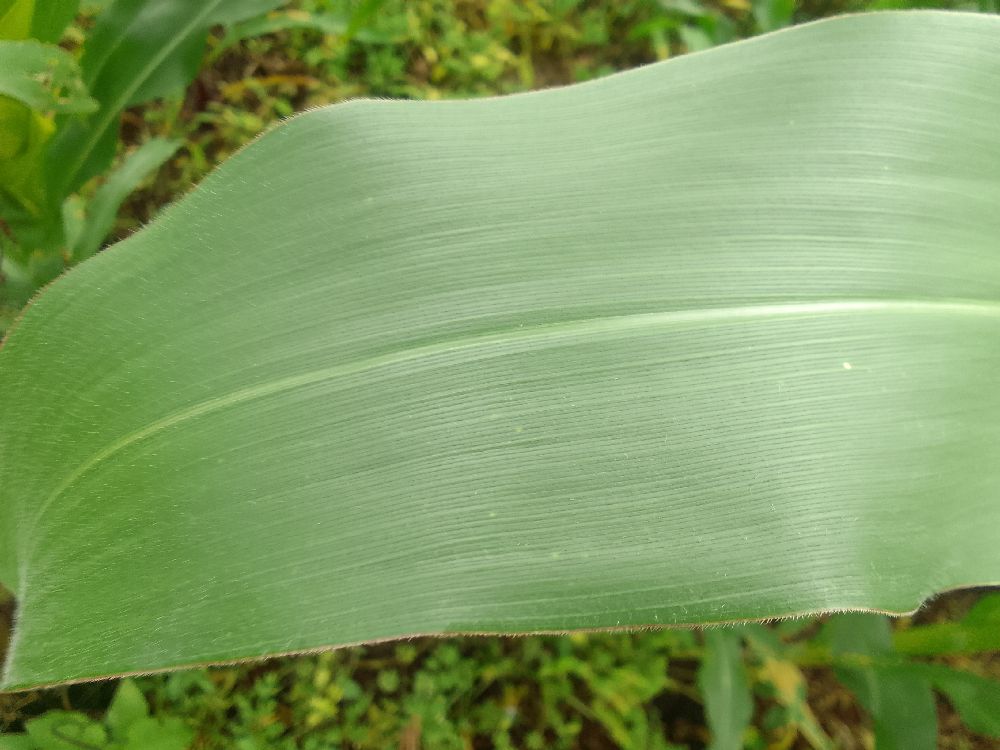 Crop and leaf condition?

maize, healthy
